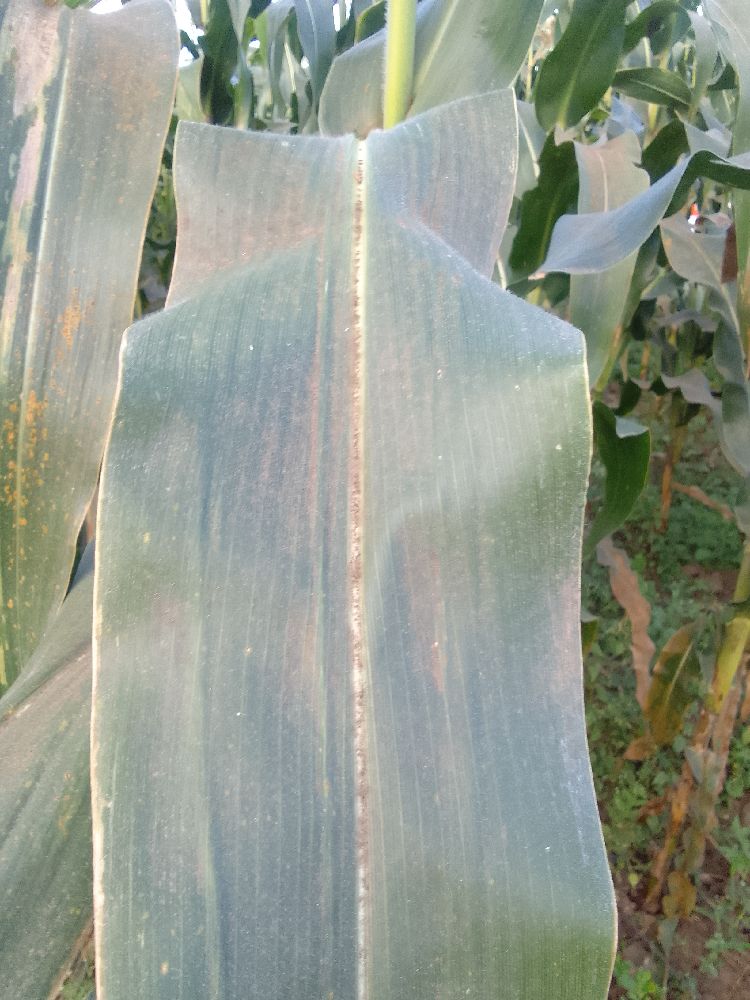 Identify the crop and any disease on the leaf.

maize, healthy
